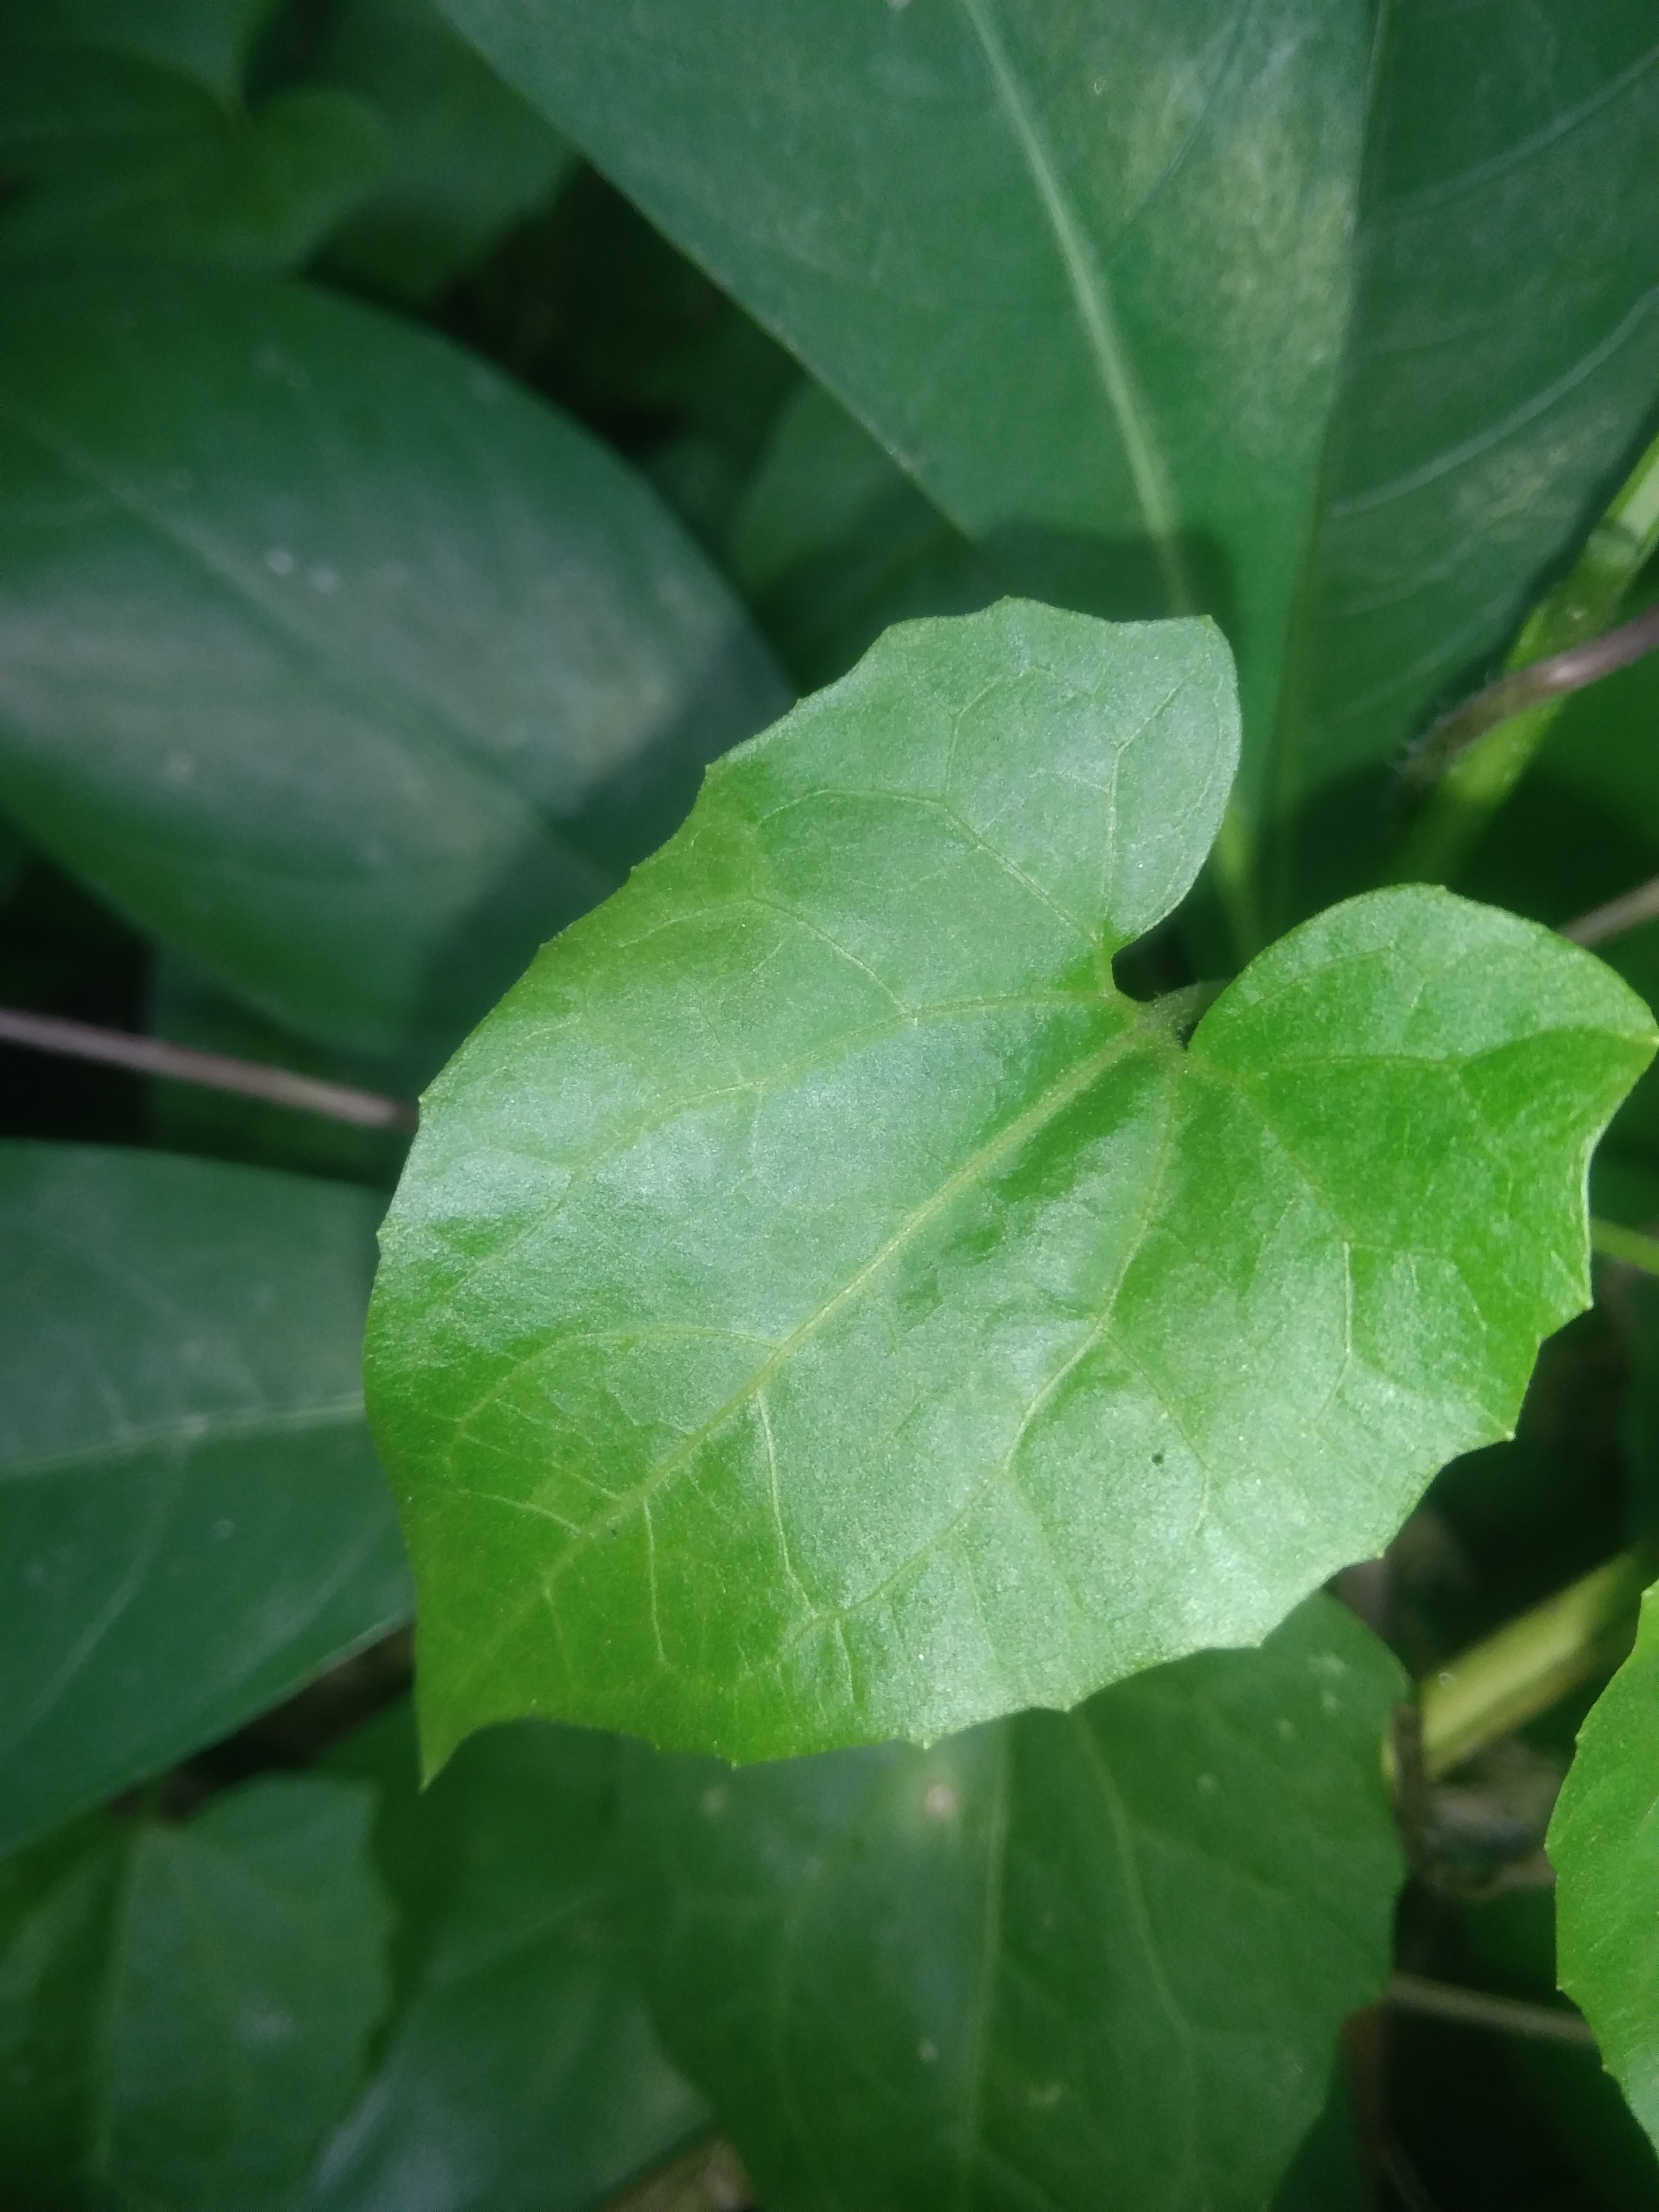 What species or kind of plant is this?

bitter vine
